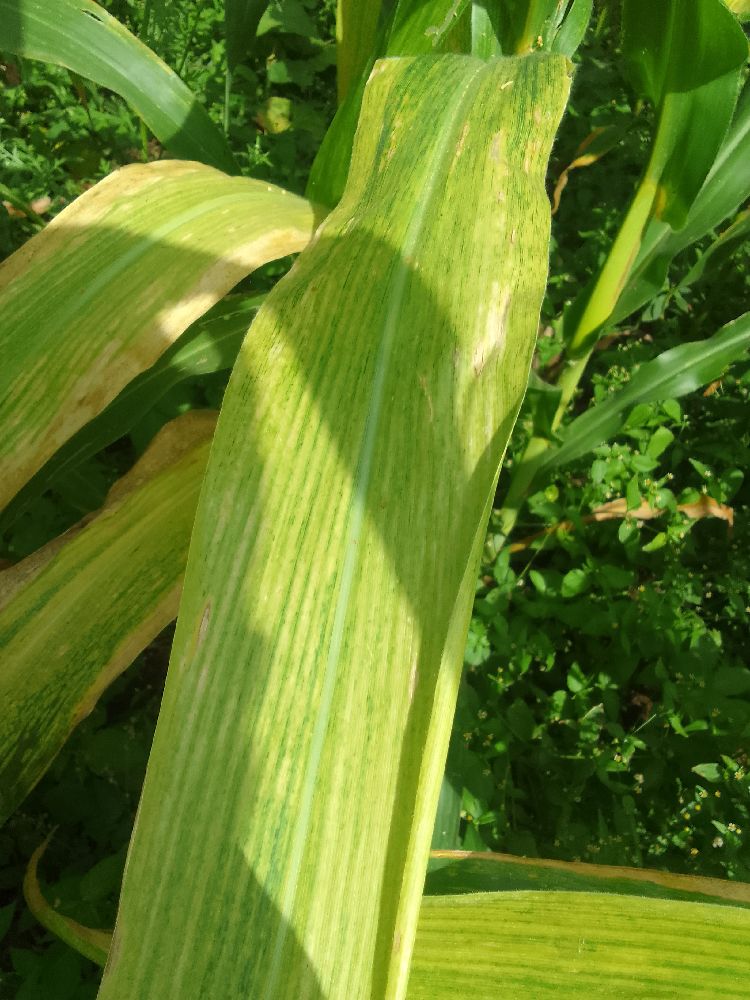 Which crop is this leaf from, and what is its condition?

maize, maize lethal necrosis
